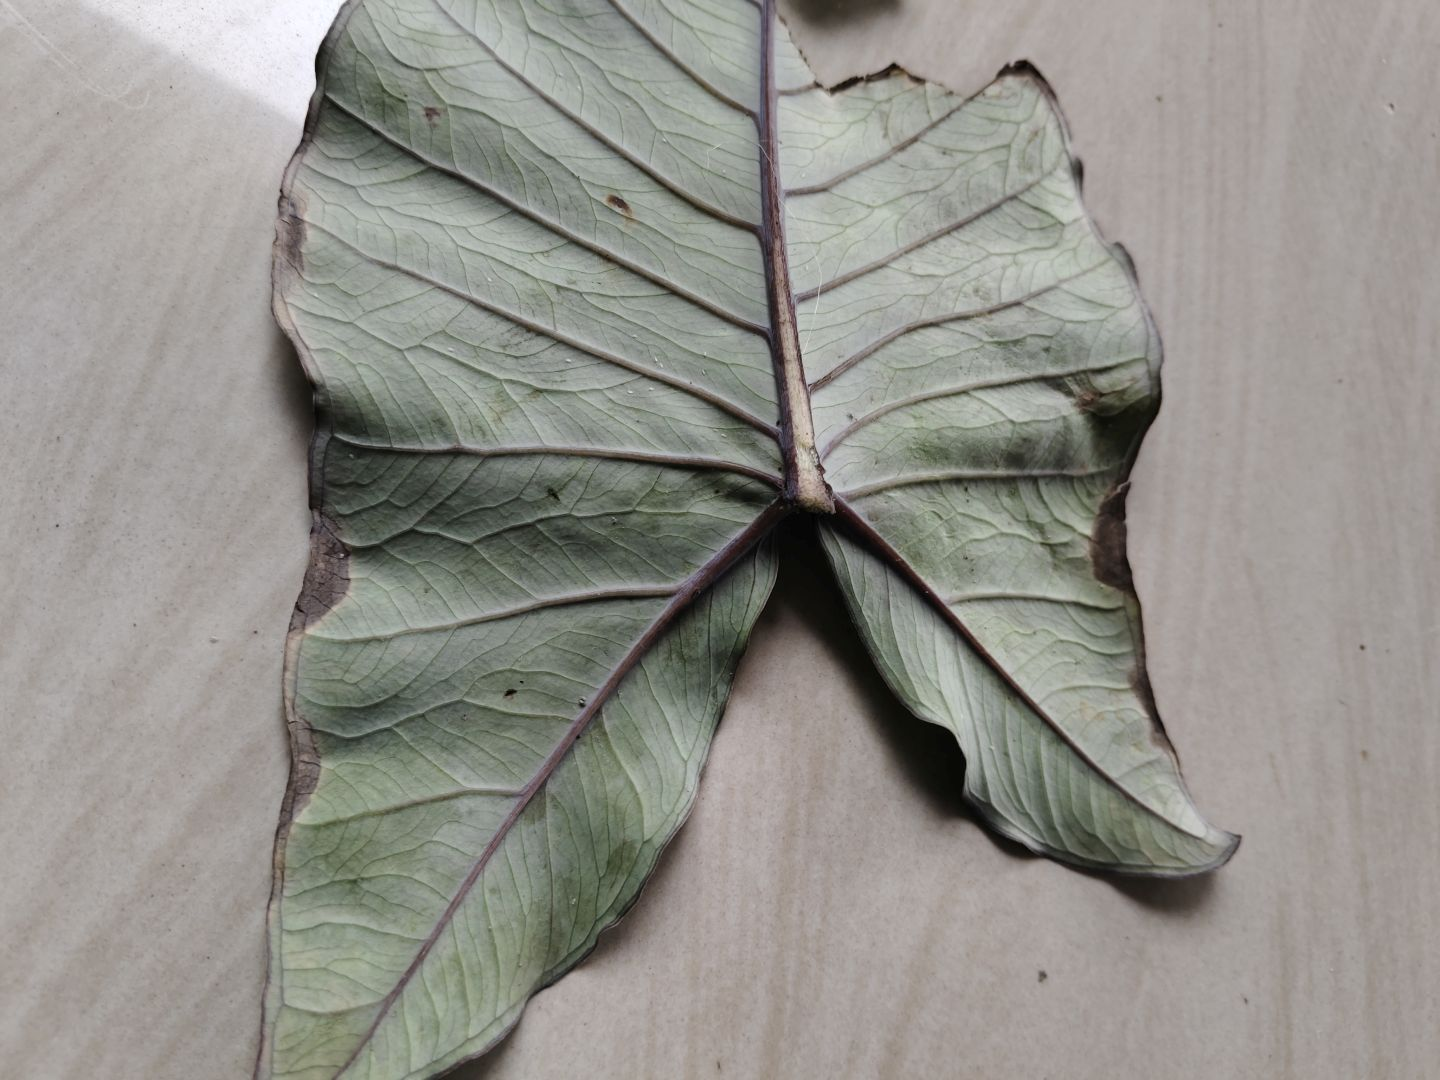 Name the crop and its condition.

taro, leaf blight
